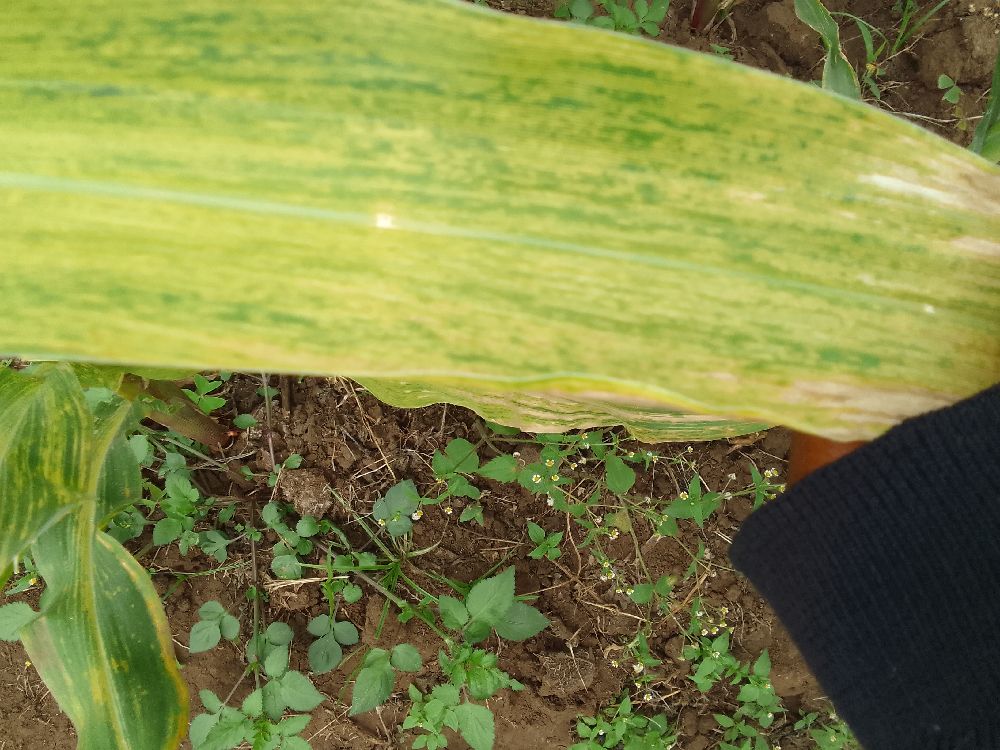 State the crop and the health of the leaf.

maize, maize lethal necrosis
